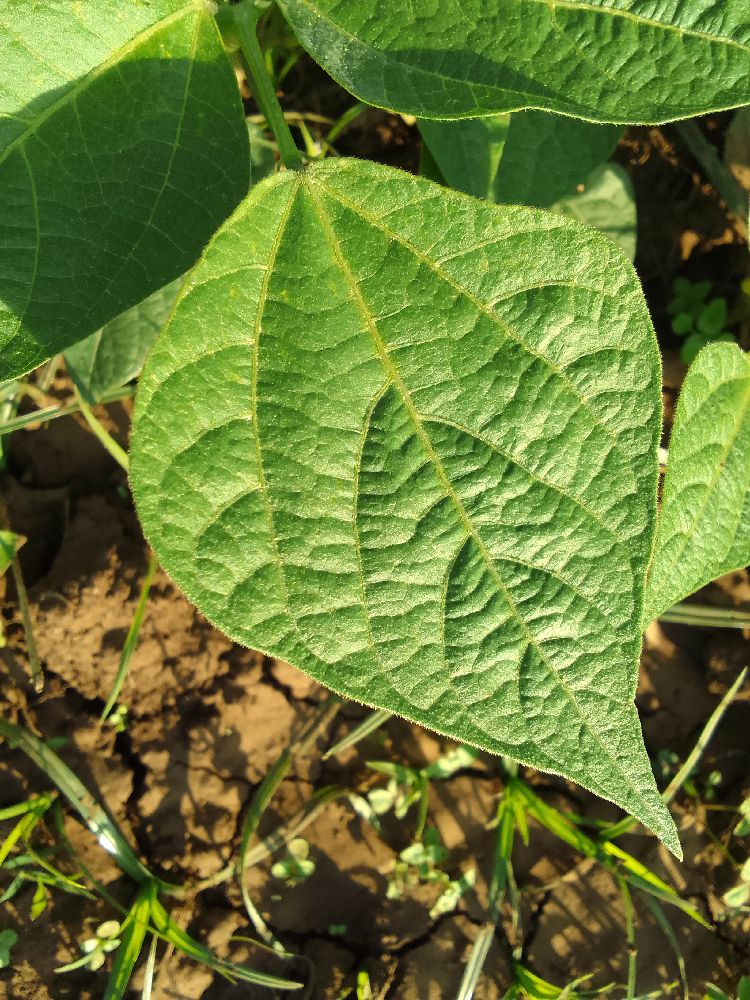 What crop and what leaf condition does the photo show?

common bean, healthy
